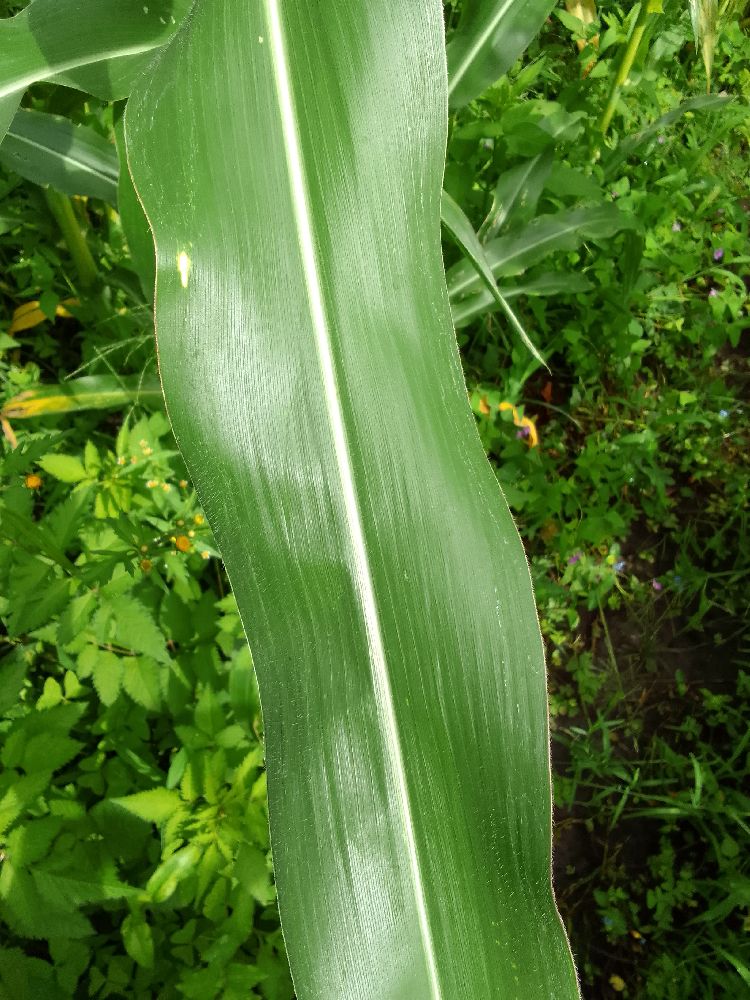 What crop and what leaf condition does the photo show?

maize, healthy
